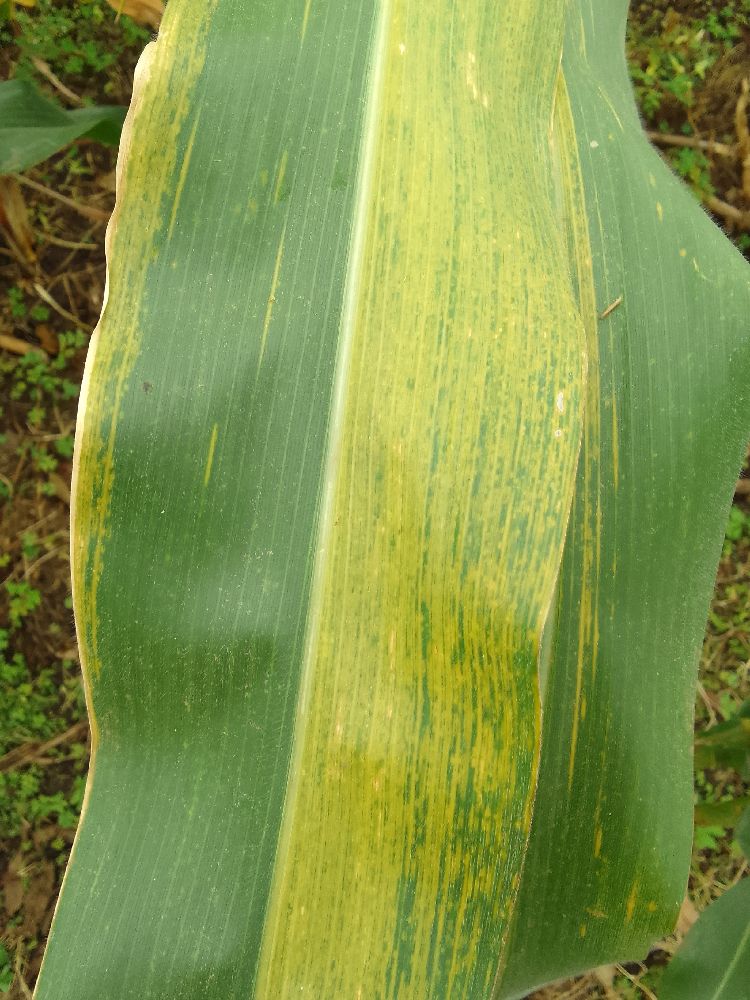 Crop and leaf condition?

maize, maize lethal necrosis
